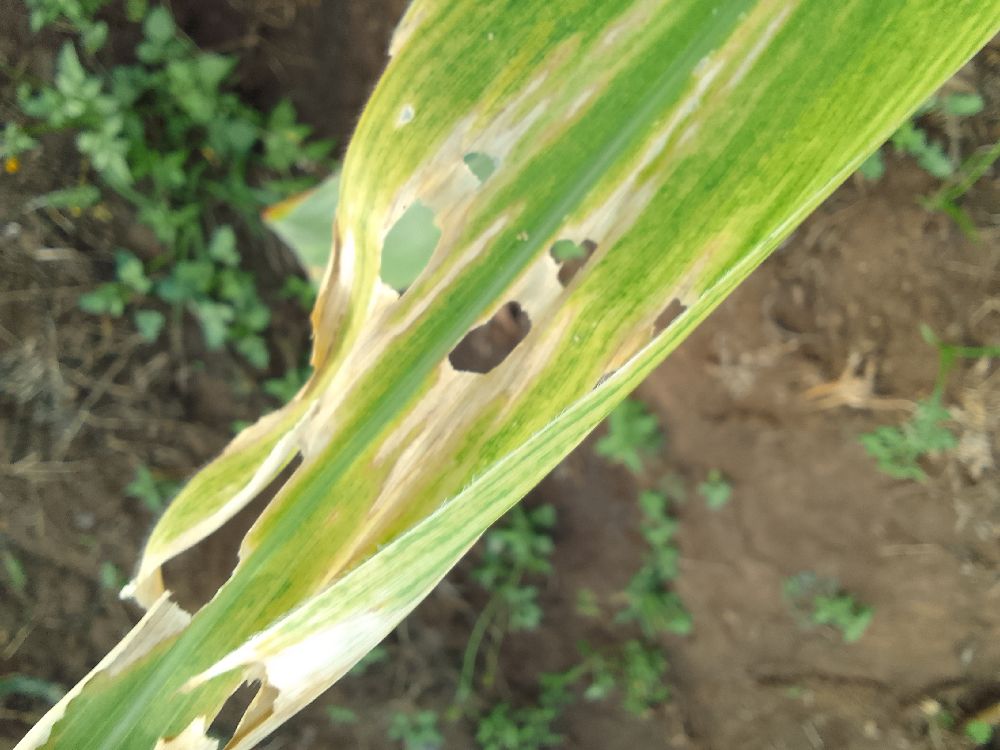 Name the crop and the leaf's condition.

maize, maize lethal necrosis
